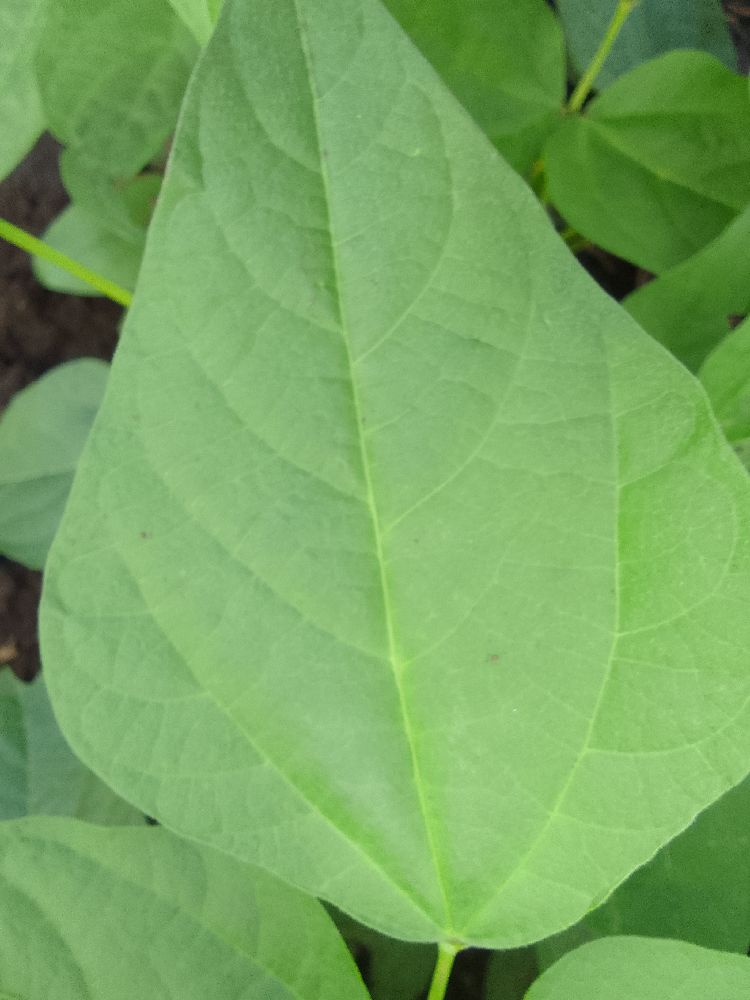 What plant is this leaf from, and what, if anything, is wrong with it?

common bean, healthy
